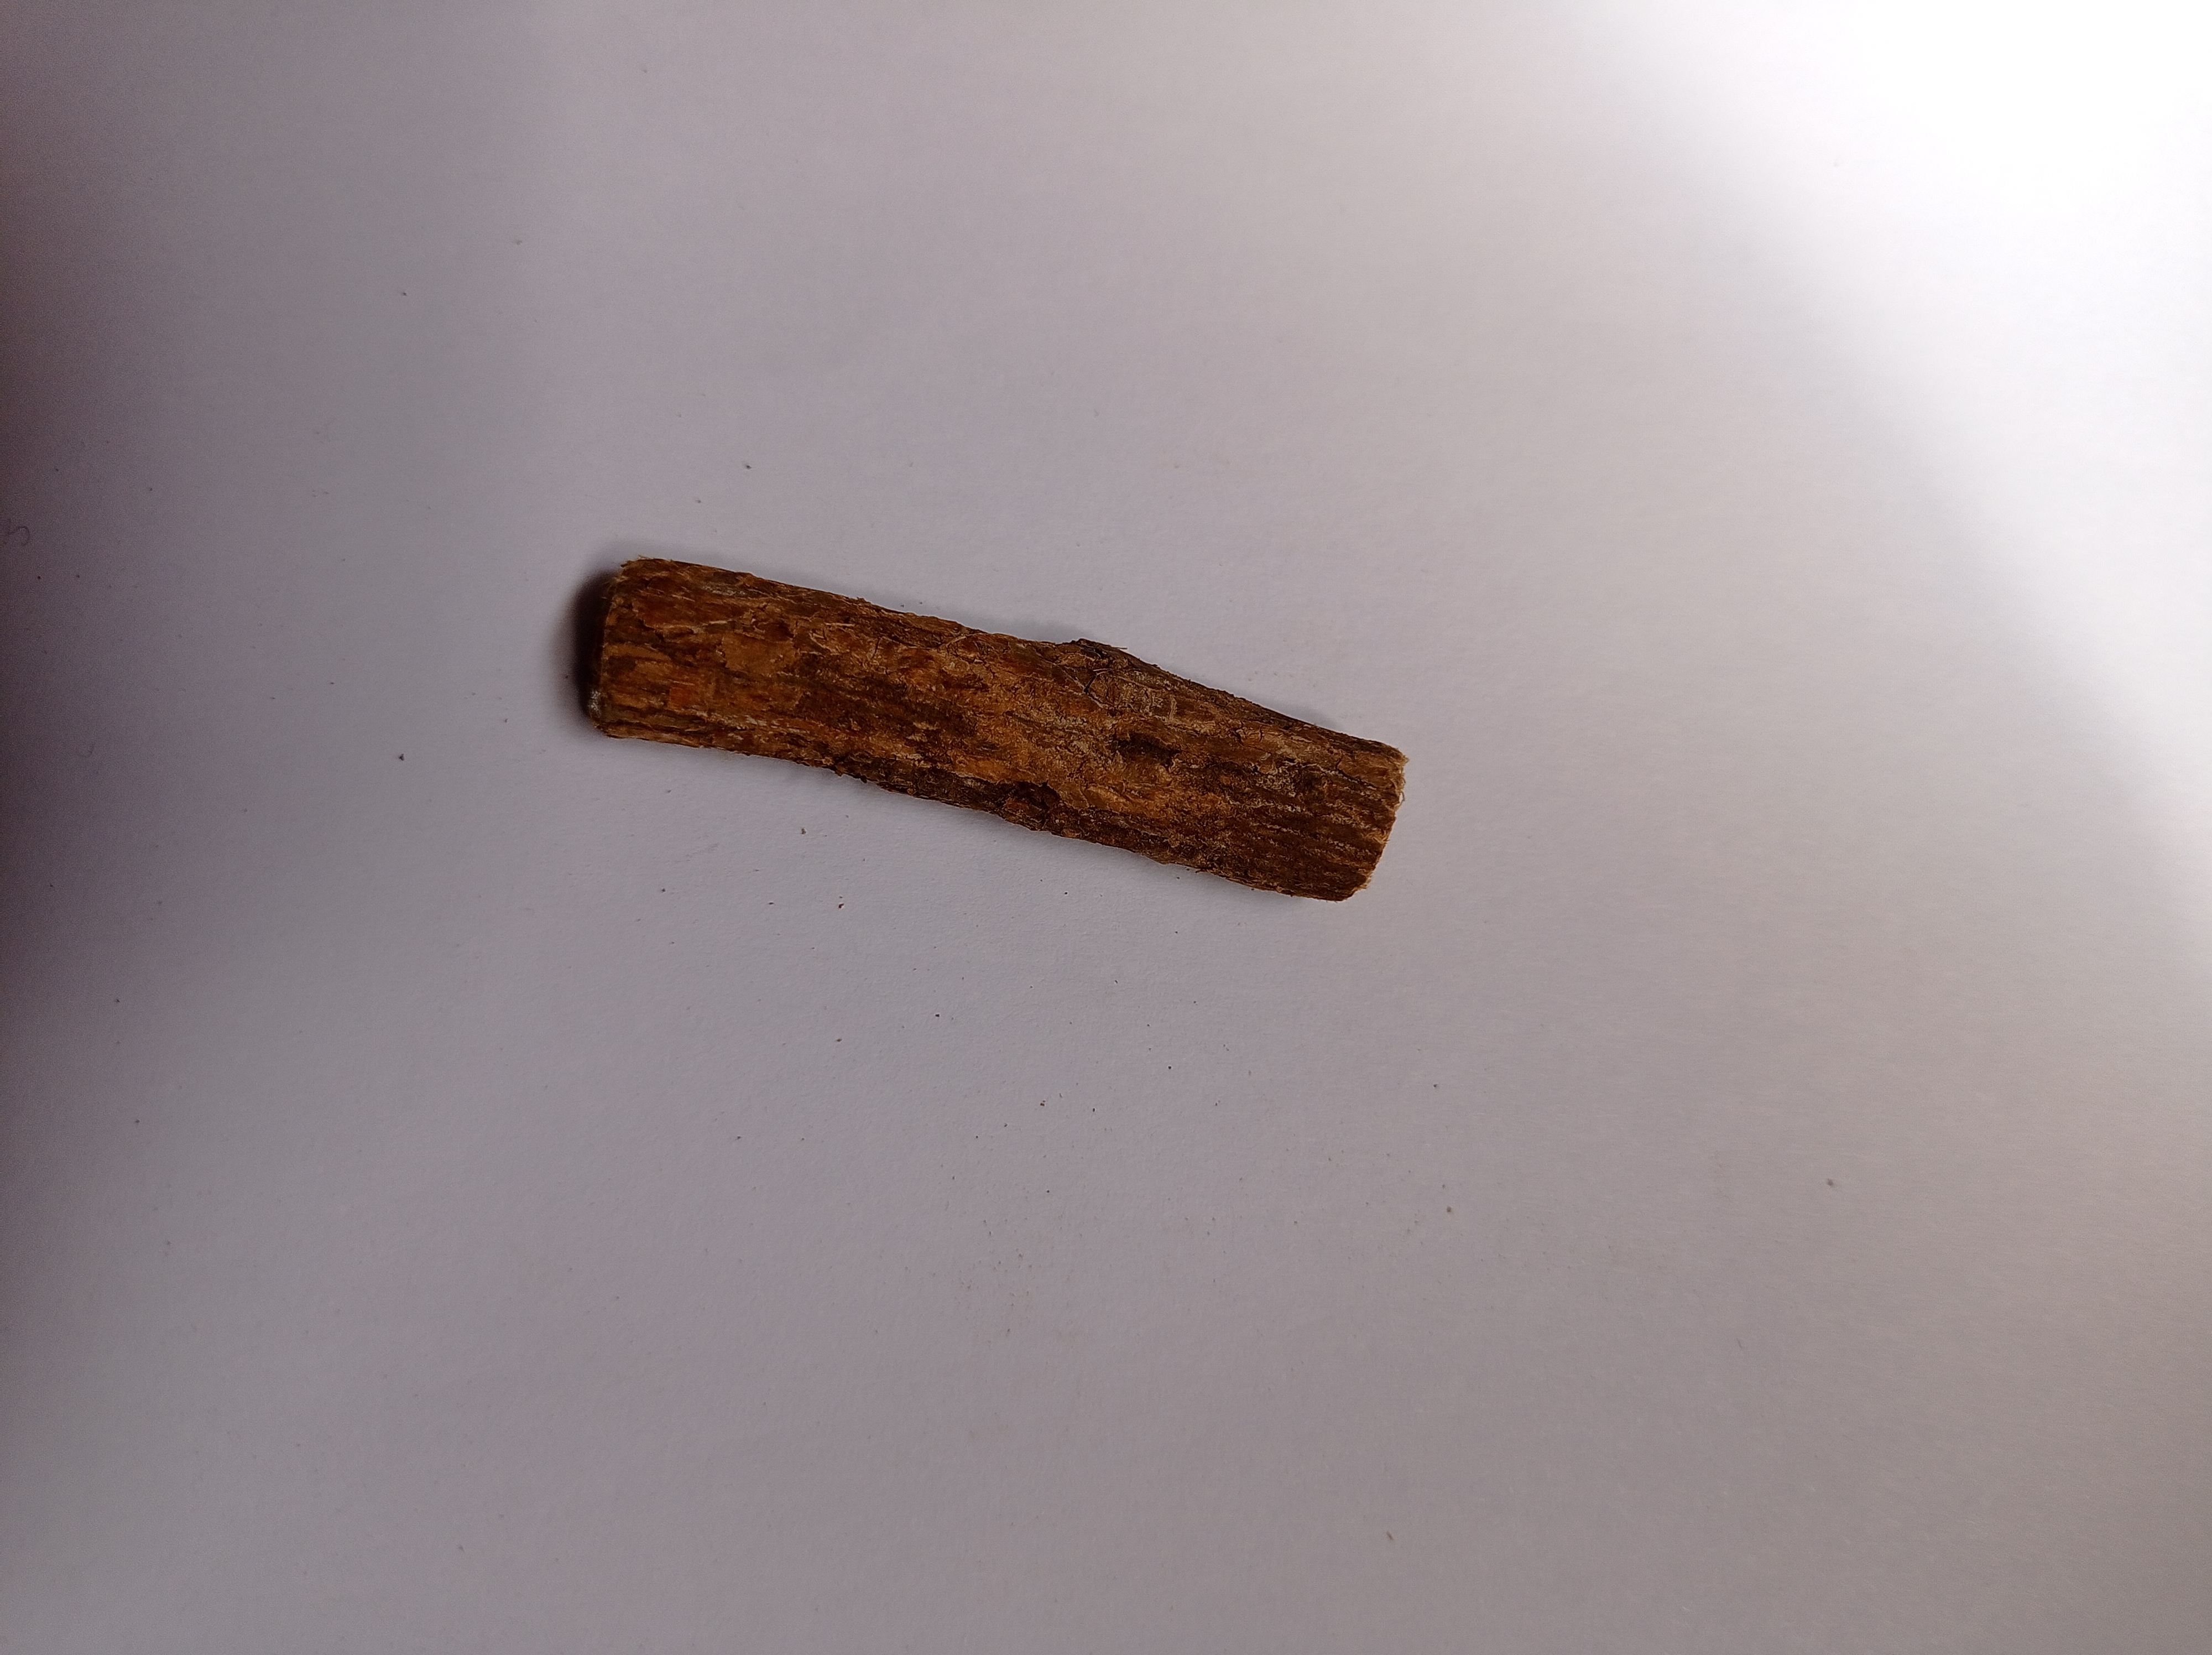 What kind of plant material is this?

jesthamadh
